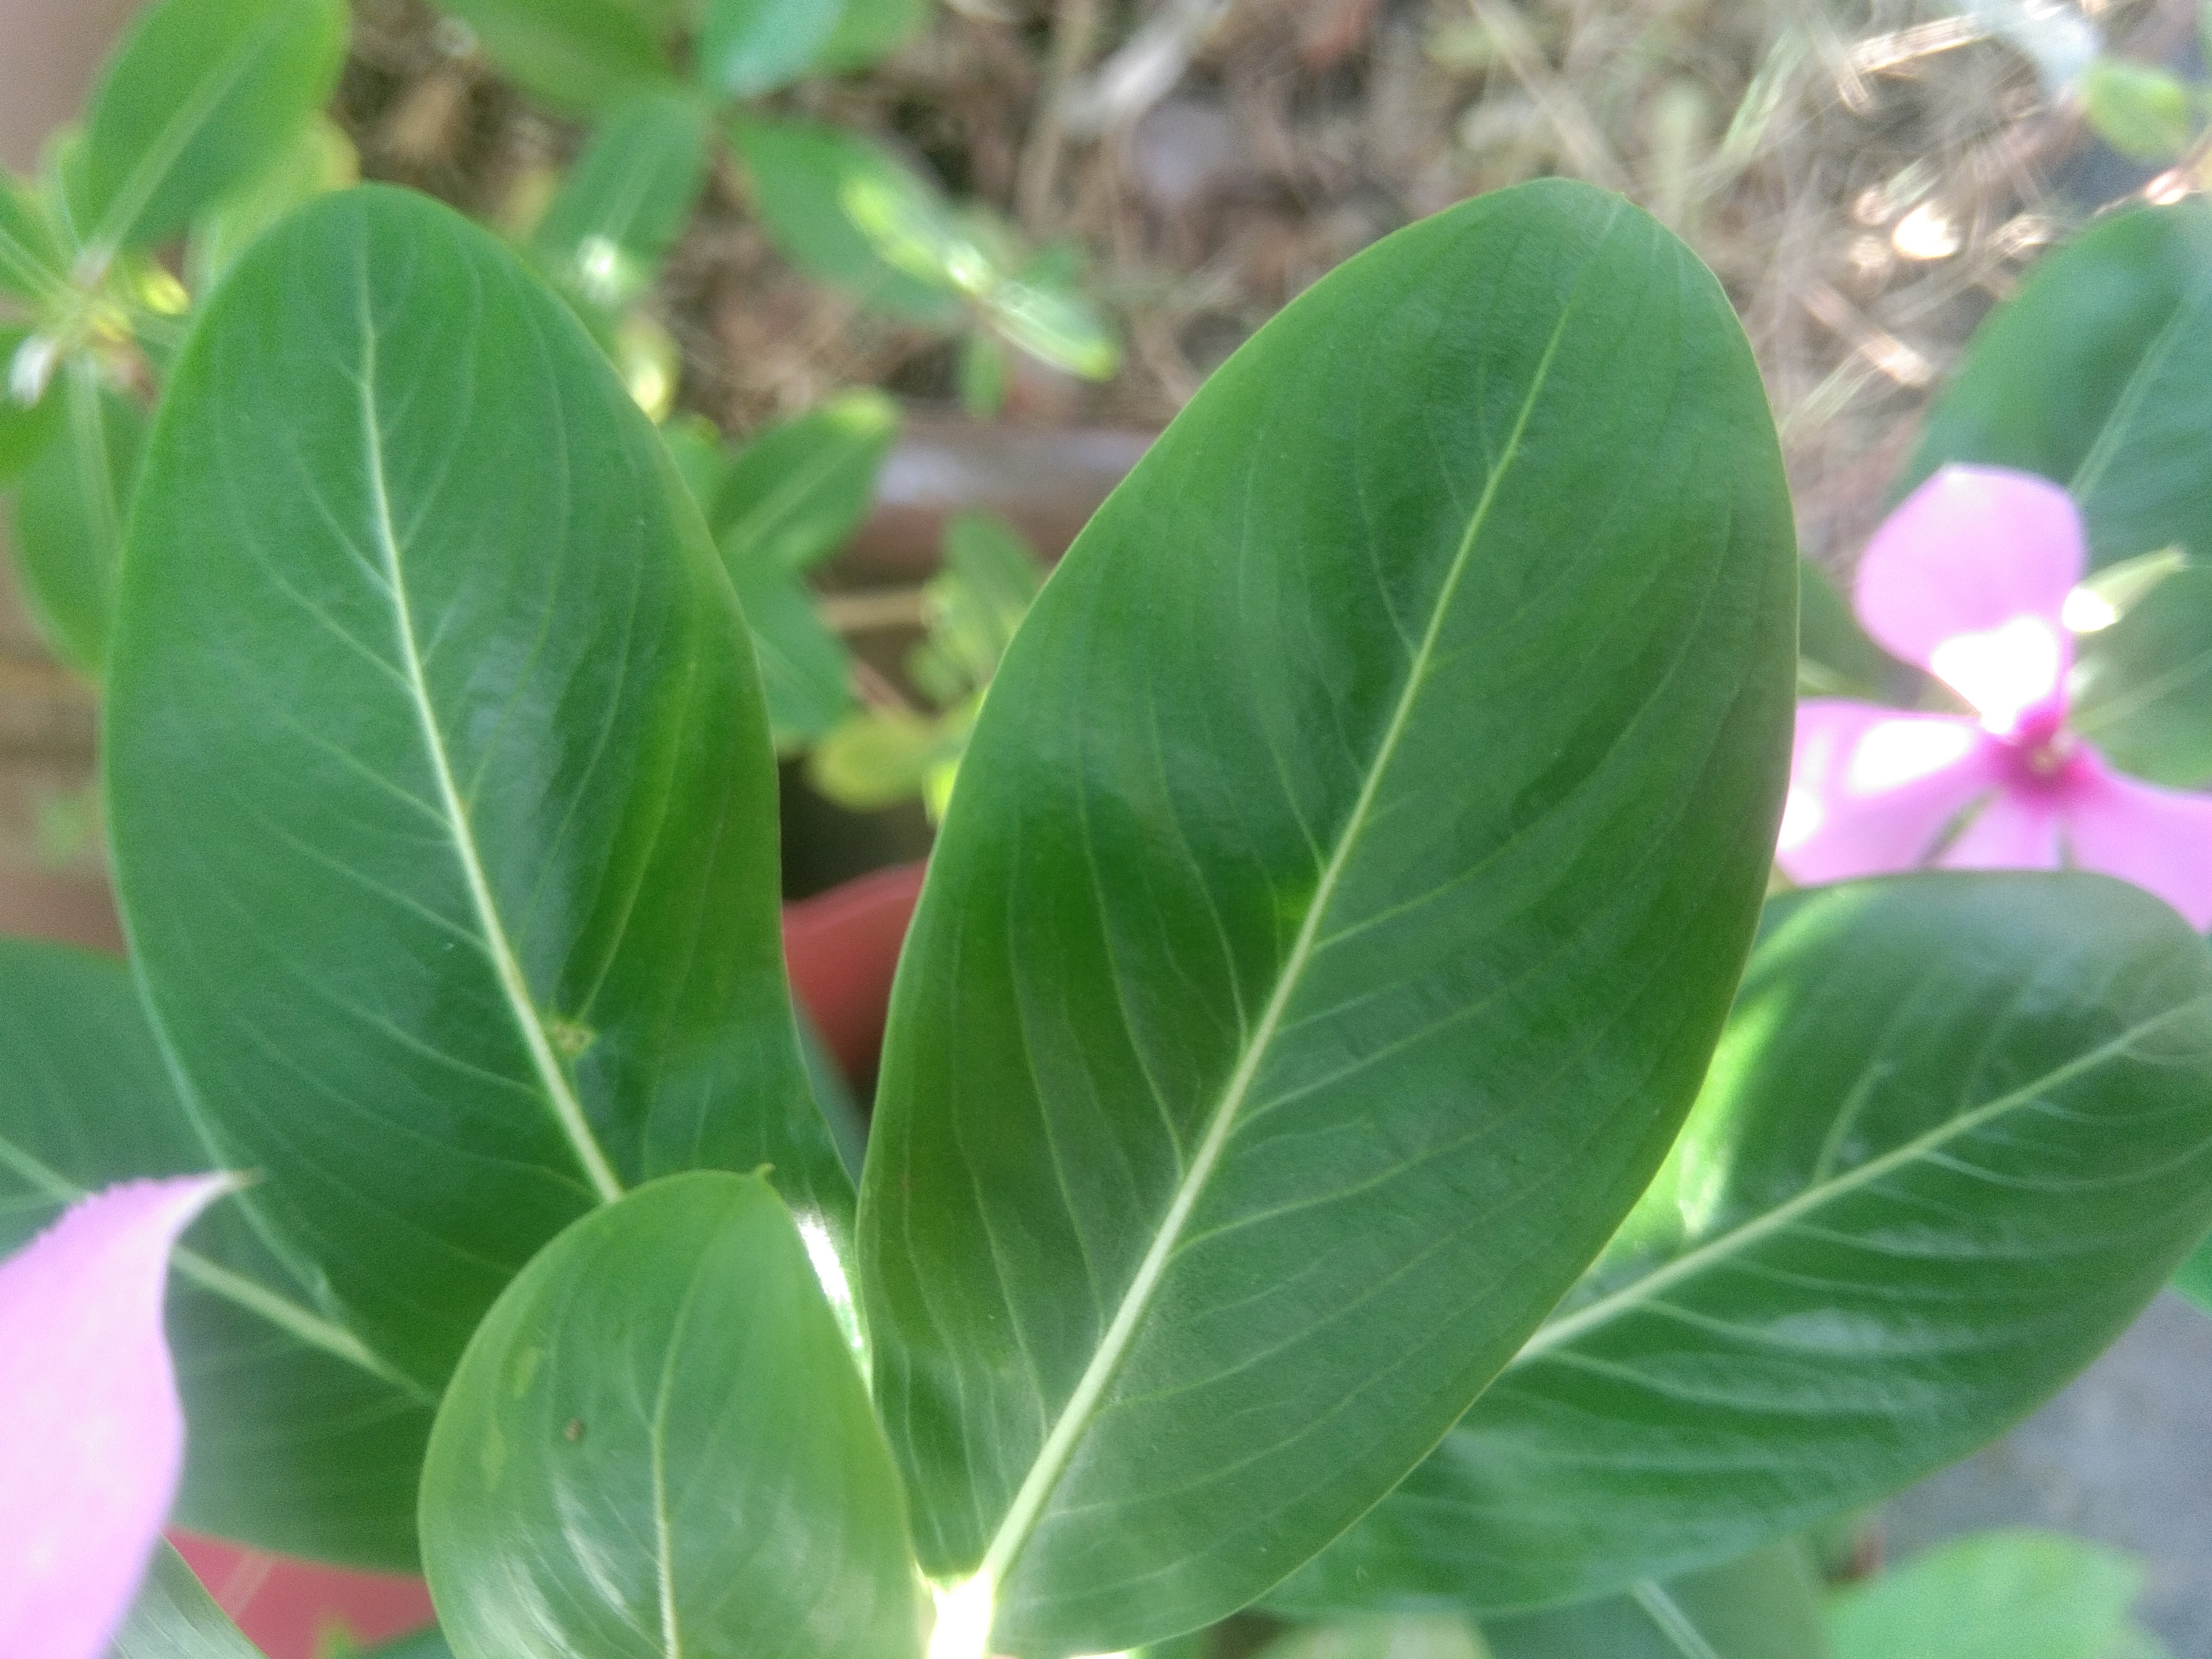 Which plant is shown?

rose periwinkle
